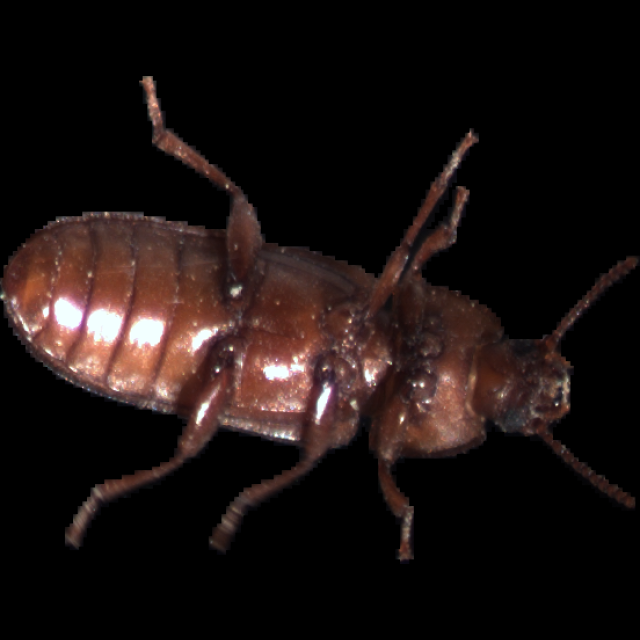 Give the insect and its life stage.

mealworm beetle
